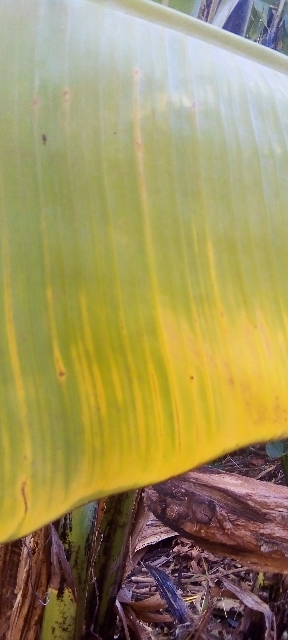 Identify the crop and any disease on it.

banana, fusarium wilt race 1
